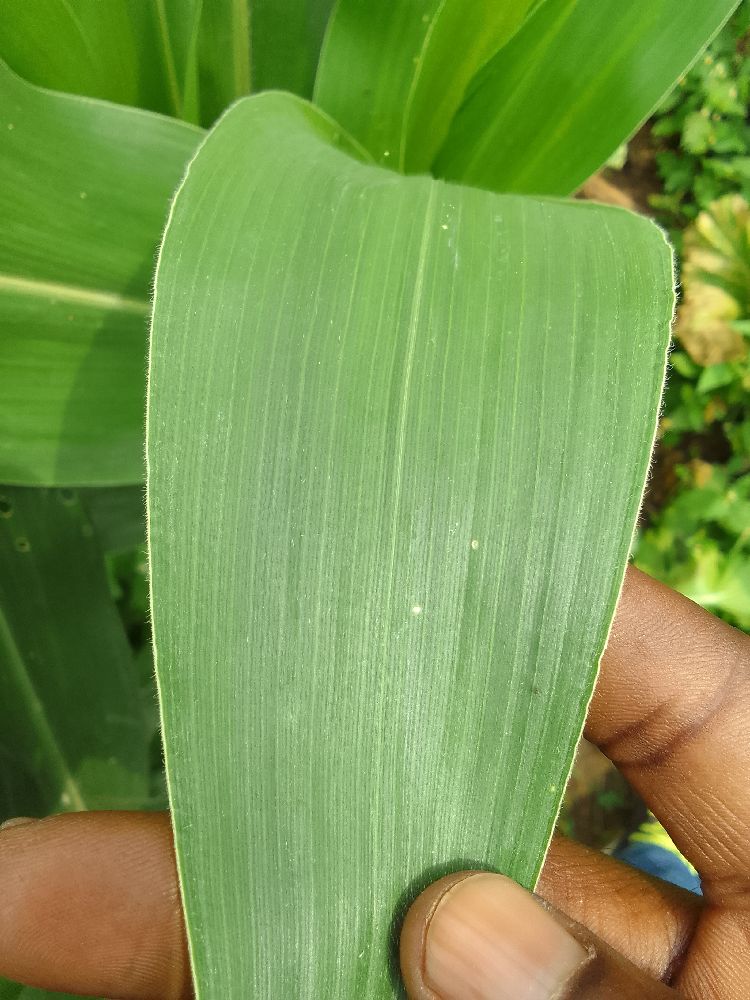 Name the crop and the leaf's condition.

maize, healthy
